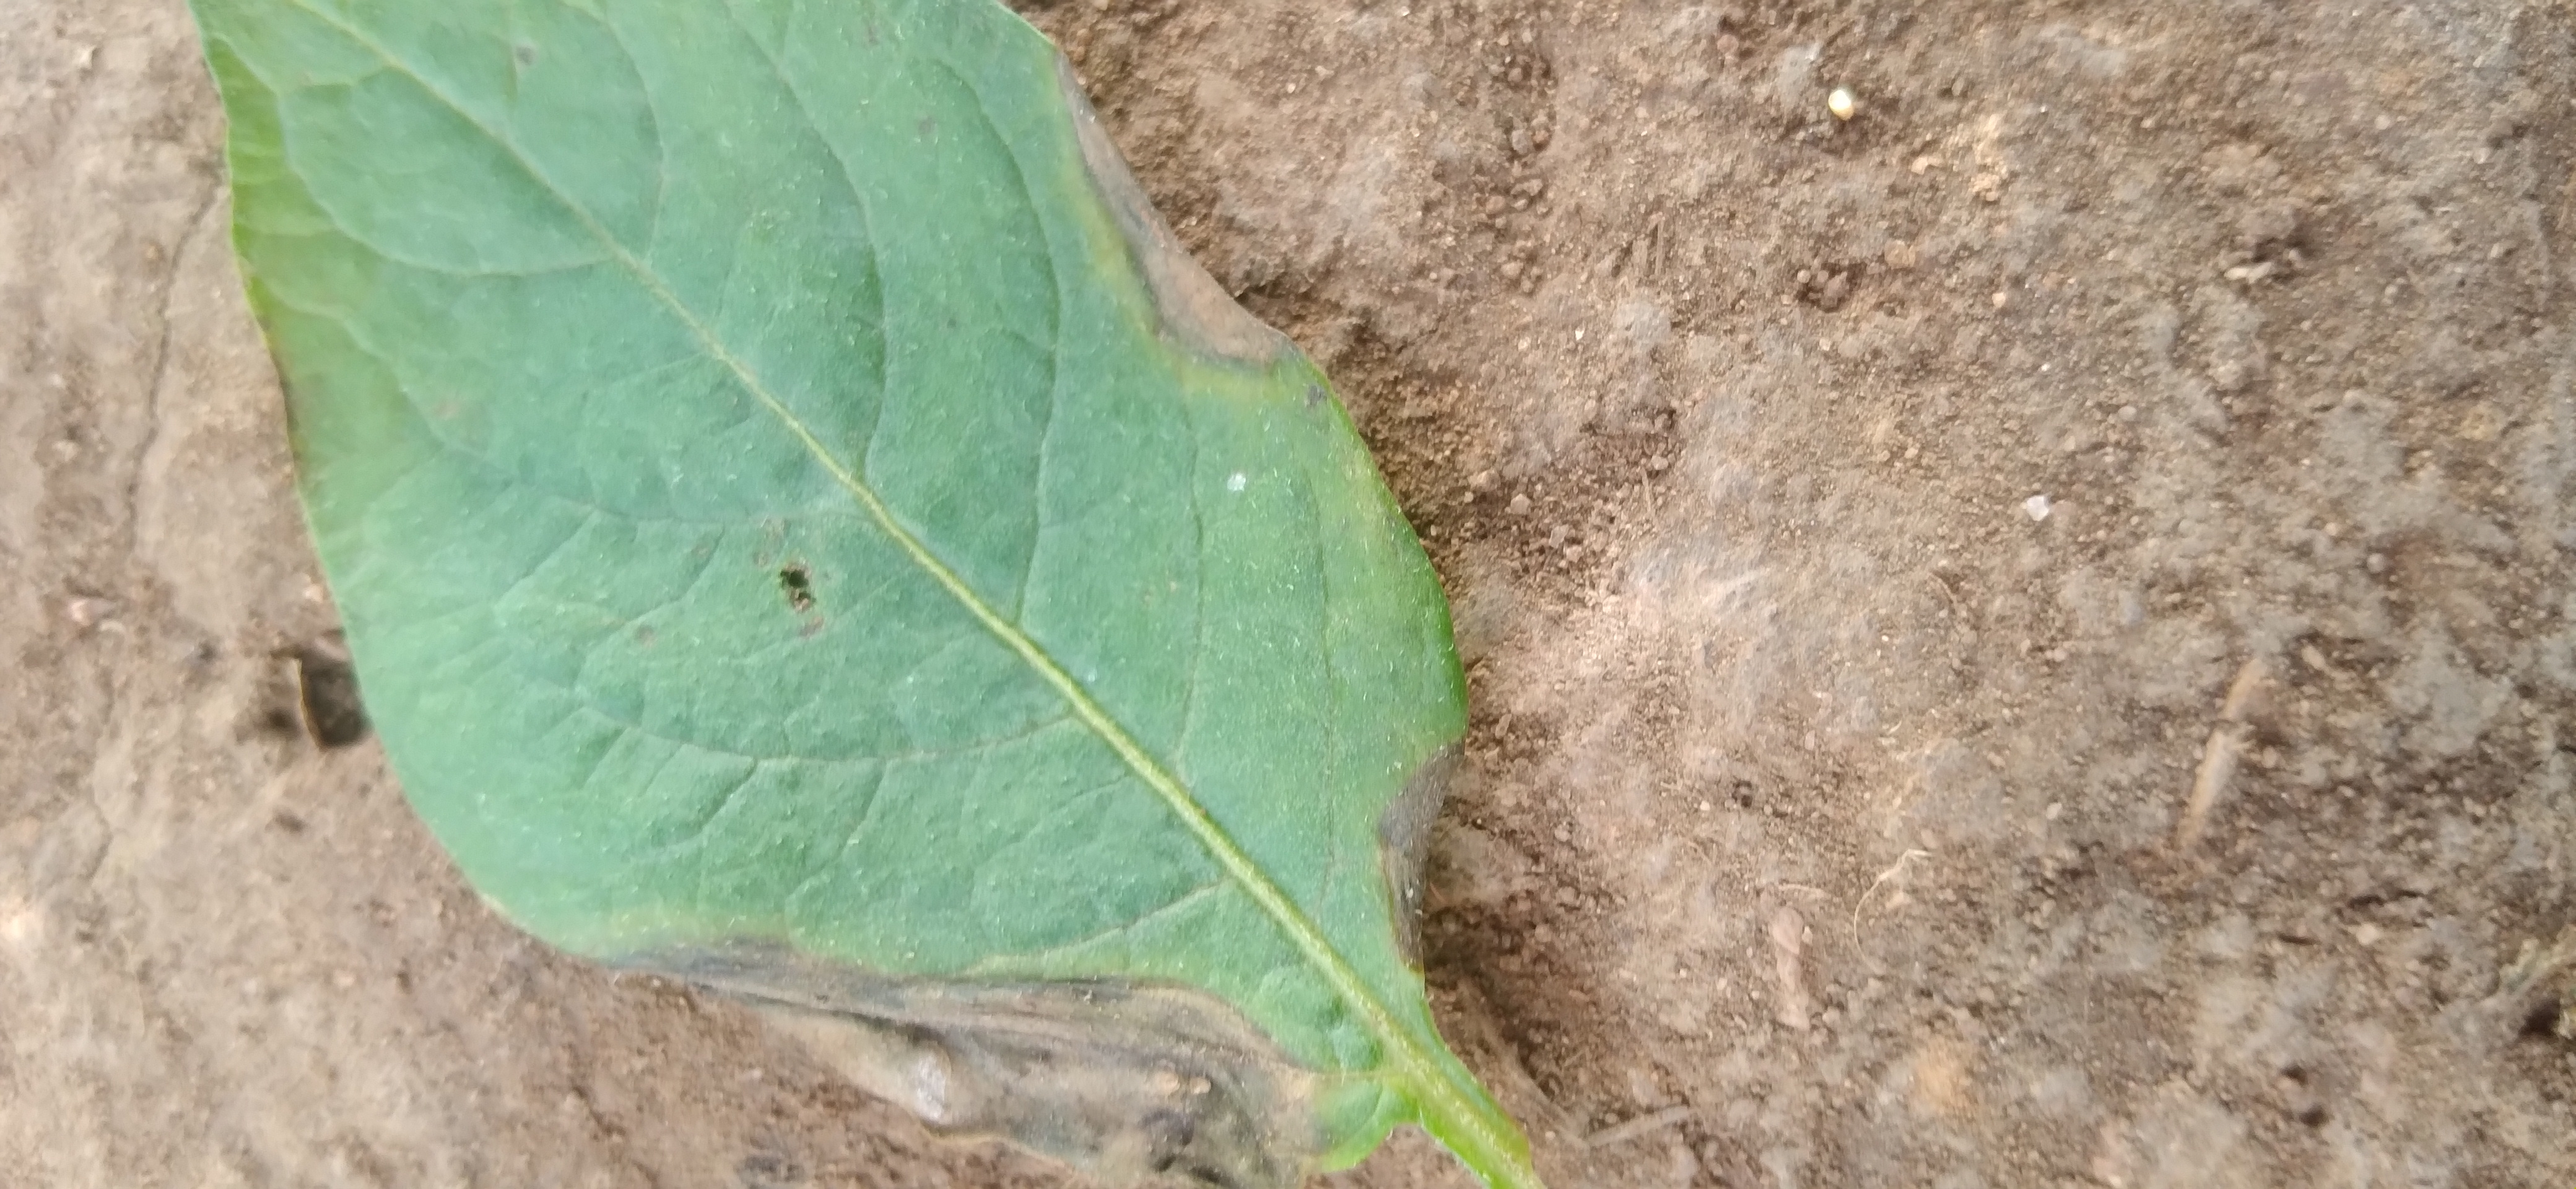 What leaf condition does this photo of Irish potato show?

early blight
